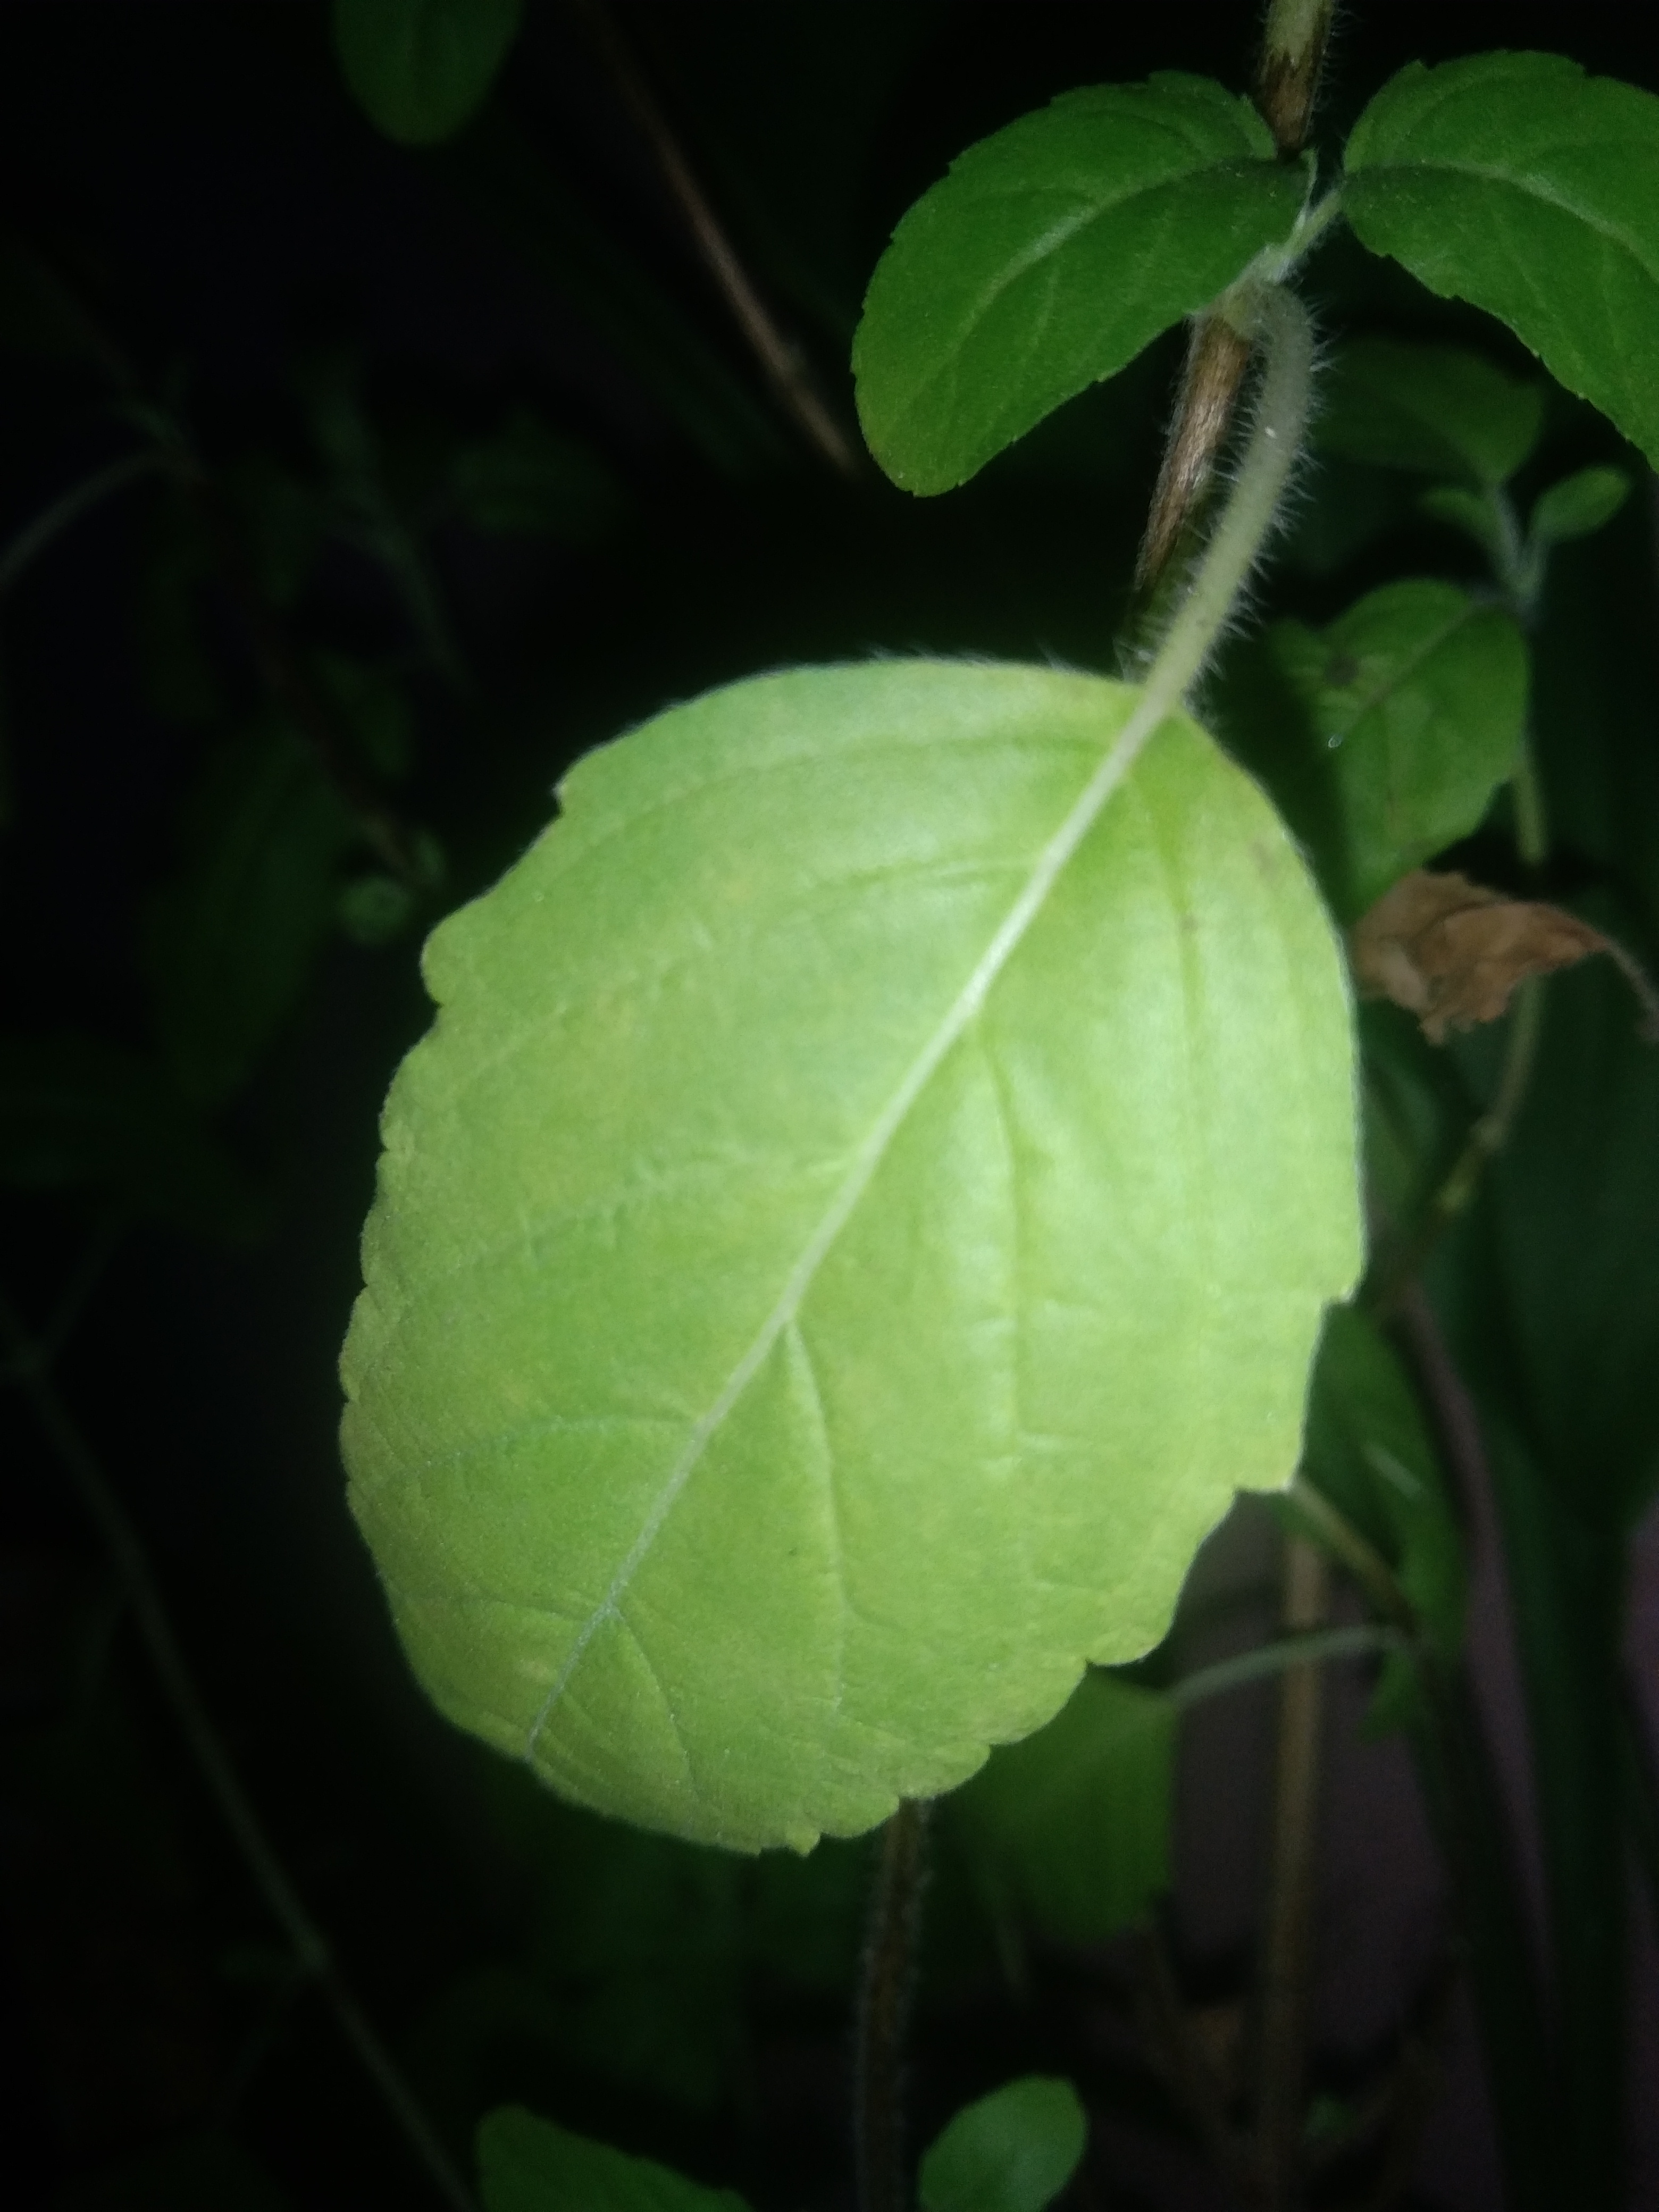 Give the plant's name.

tulshi
